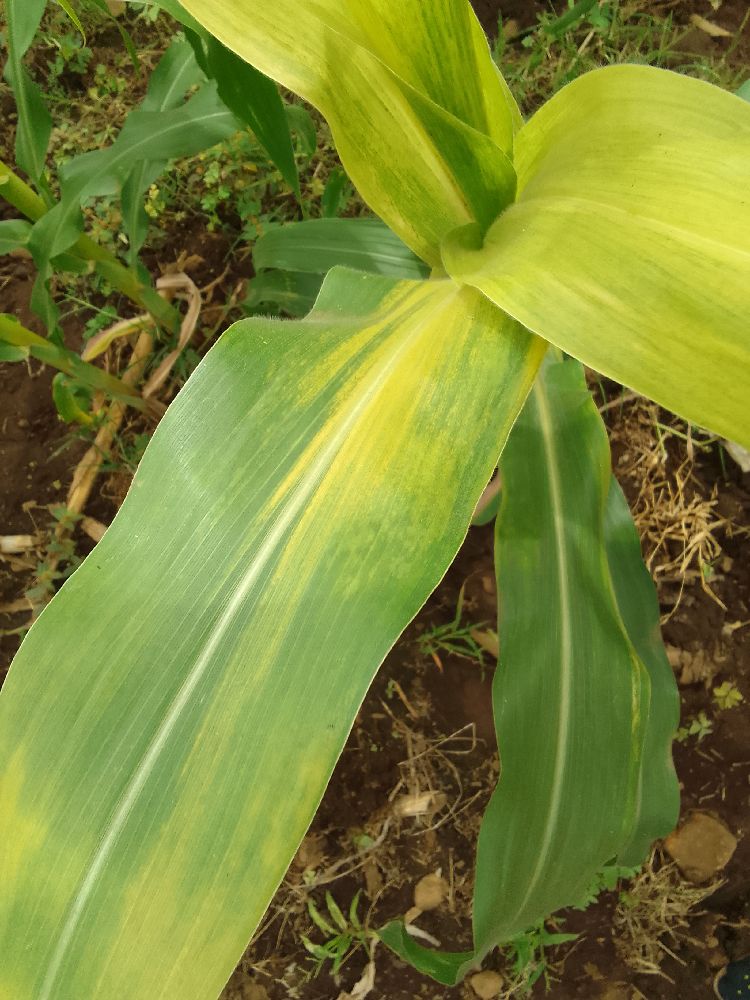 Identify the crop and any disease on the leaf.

maize, maize lethal necrosis
